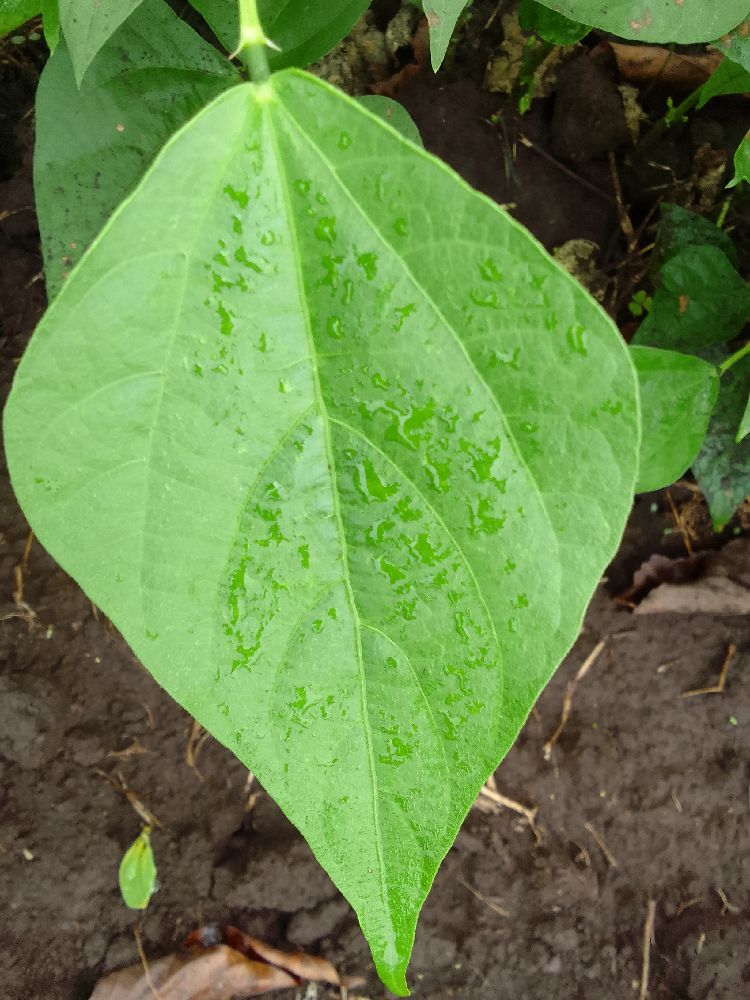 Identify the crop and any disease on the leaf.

common bean, healthy
